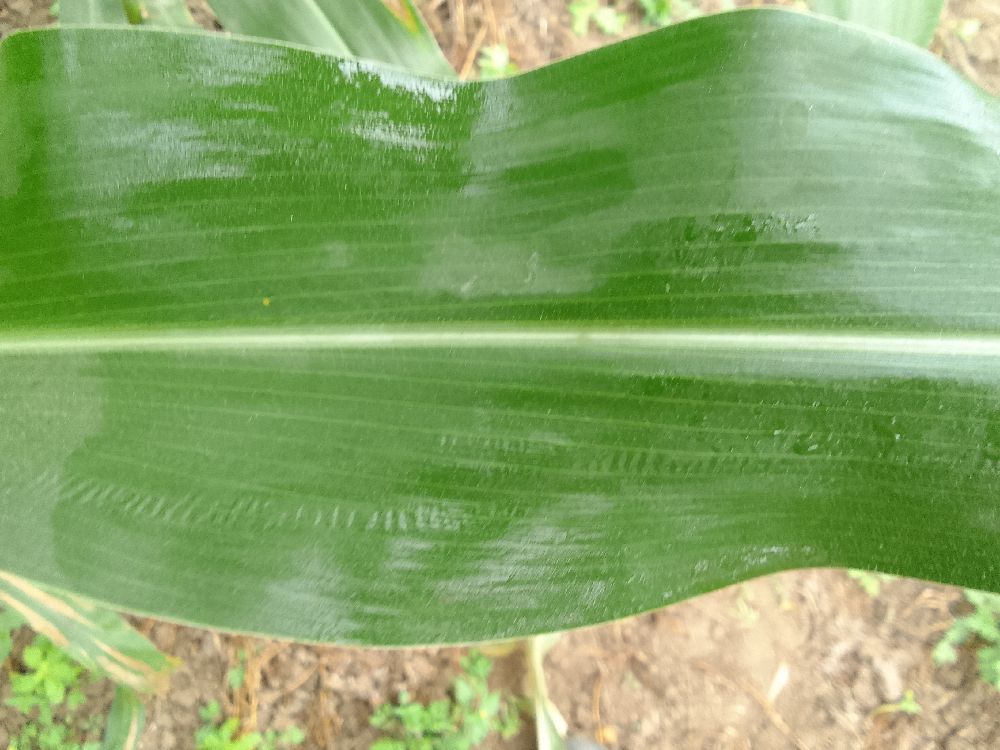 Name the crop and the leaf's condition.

maize, healthy
